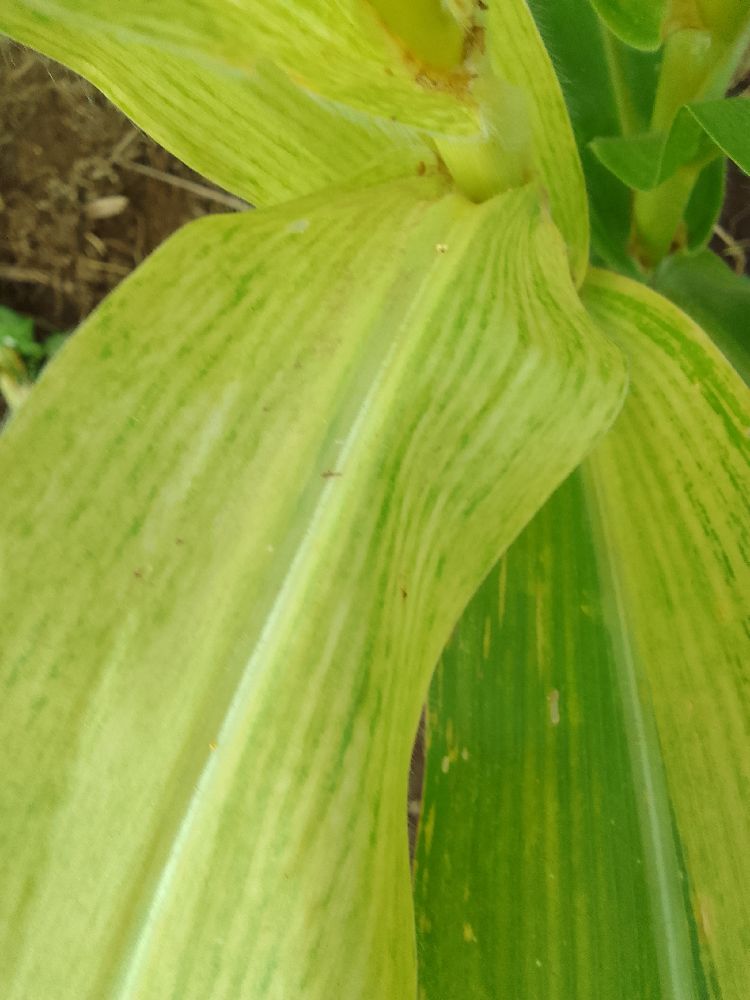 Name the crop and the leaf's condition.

maize, maize lethal necrosis
